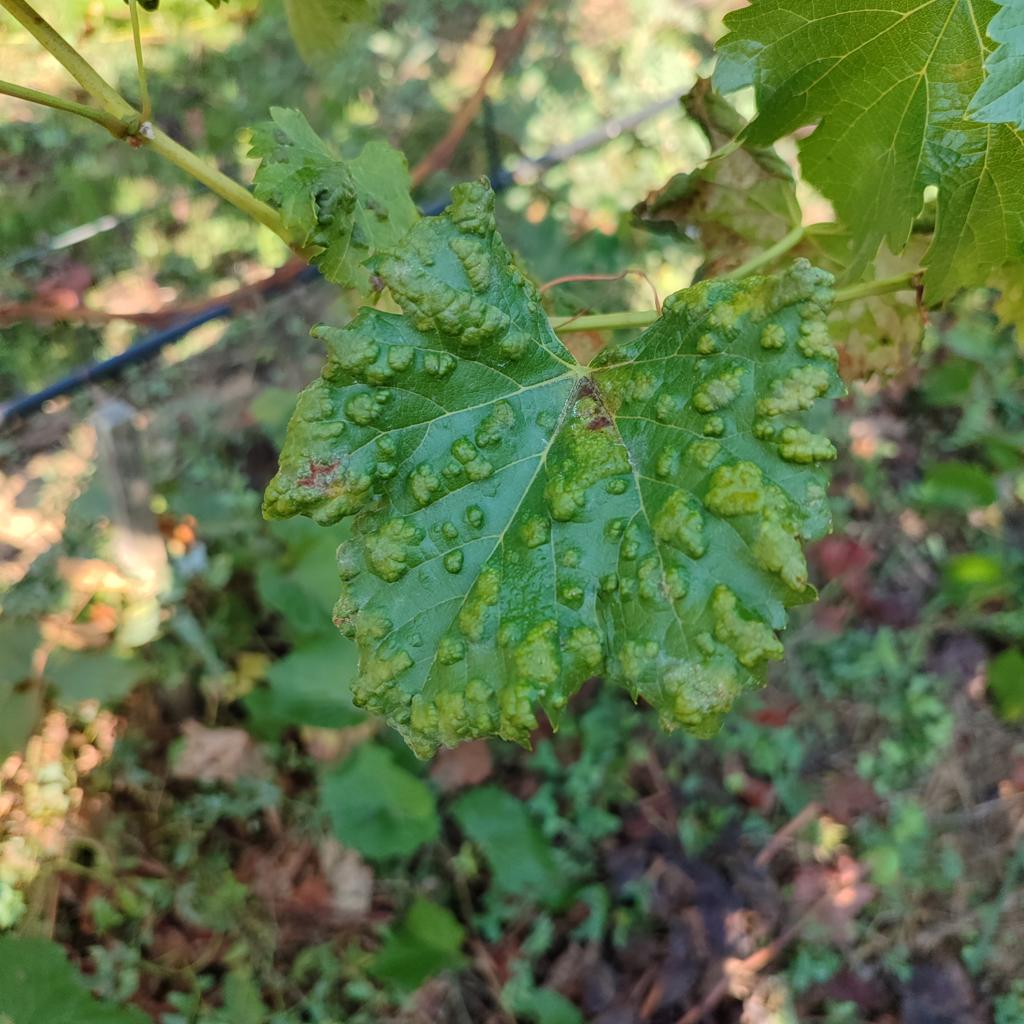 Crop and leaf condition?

grapevine, erineum mite
